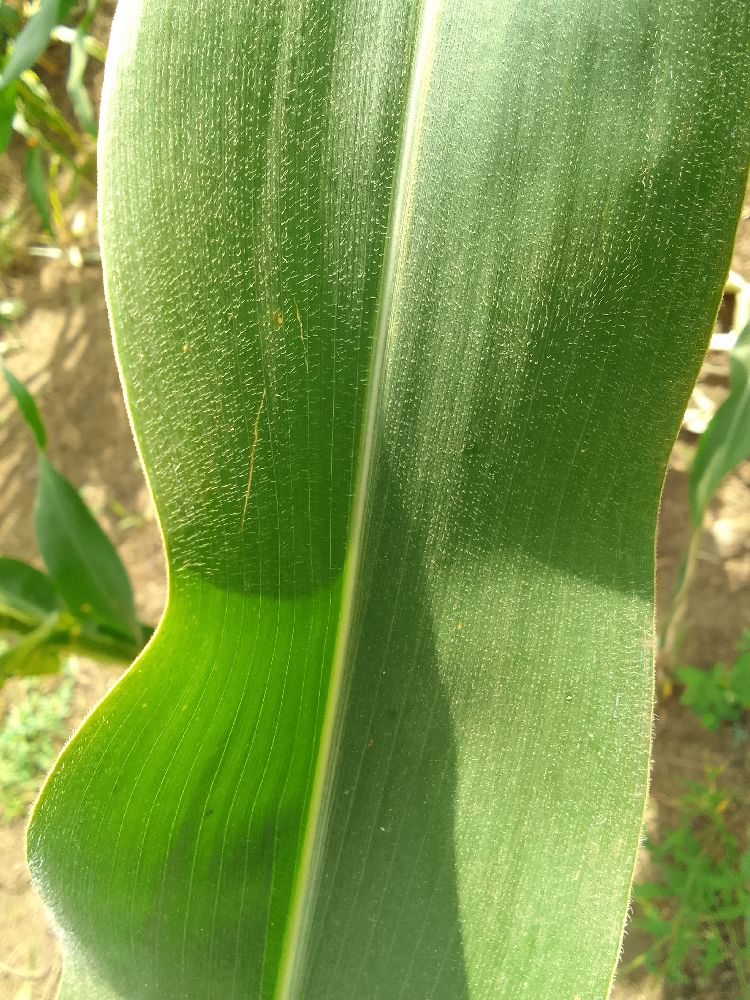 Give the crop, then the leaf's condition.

maize, healthy
